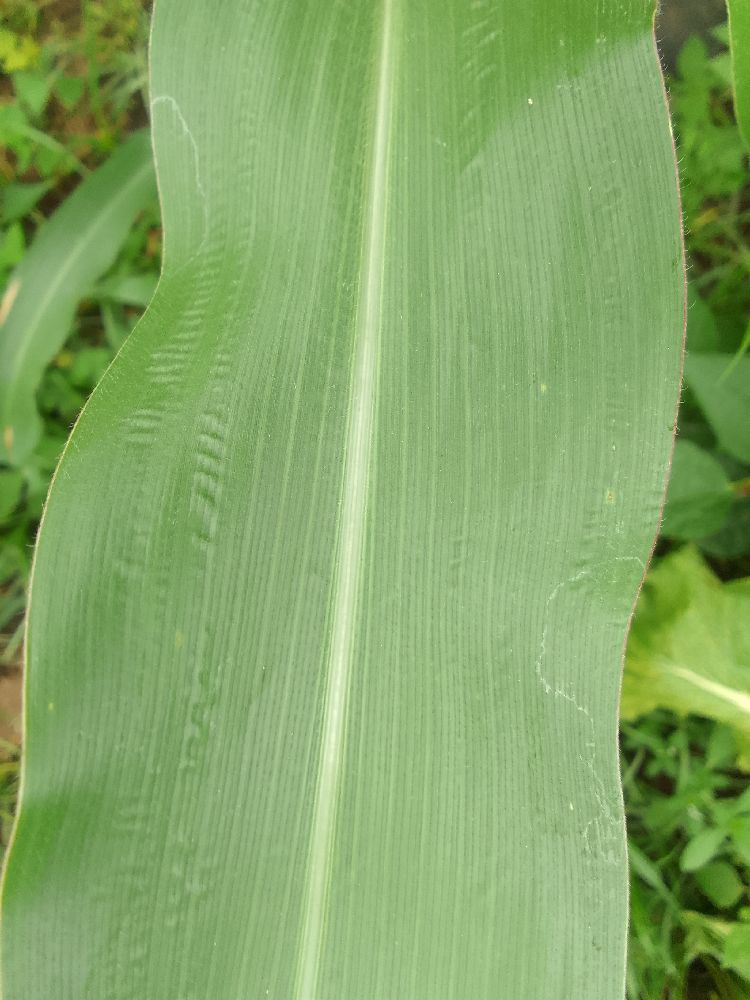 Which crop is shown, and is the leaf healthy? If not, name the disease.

maize, healthy
